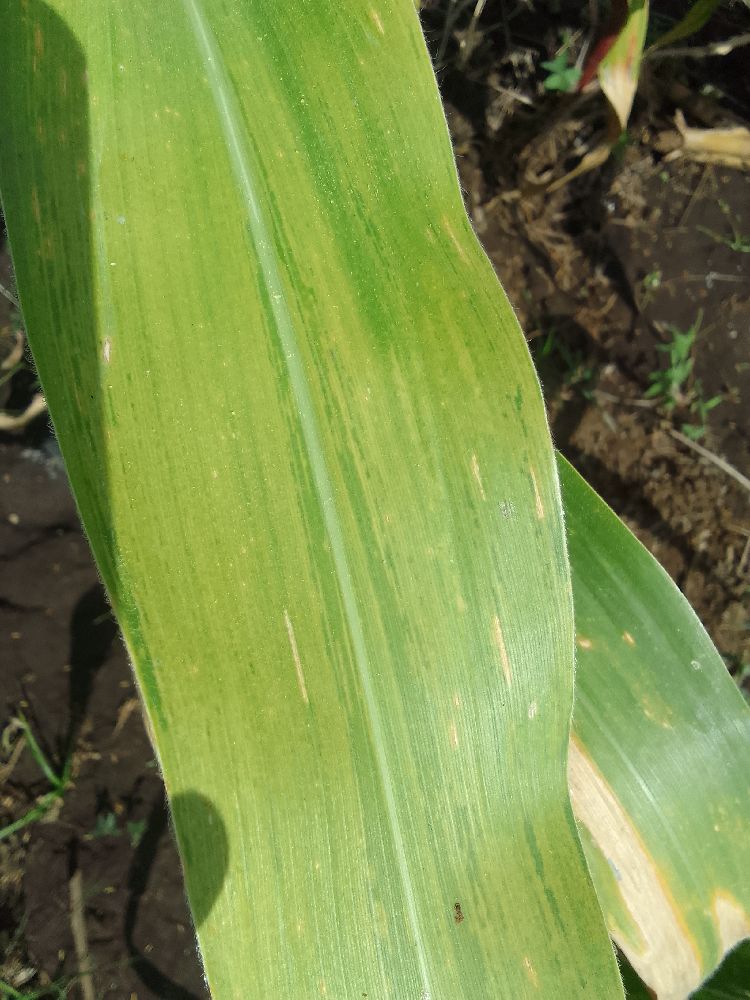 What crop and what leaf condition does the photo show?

maize, maize lethal necrosis
